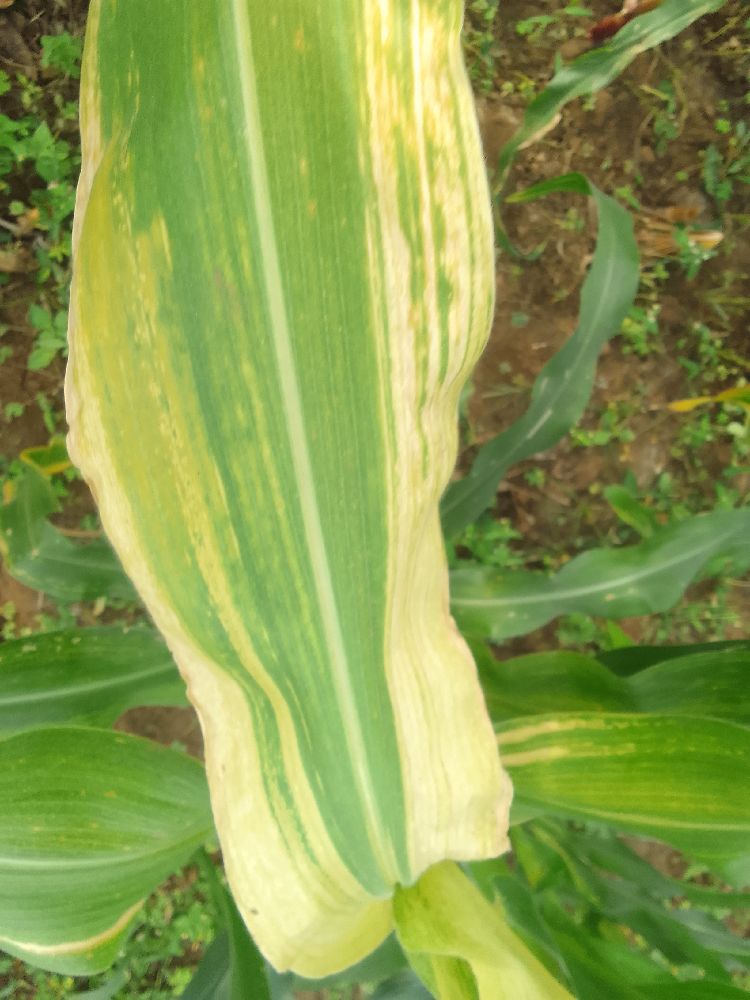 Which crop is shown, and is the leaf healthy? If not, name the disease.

maize, maize lethal necrosis
